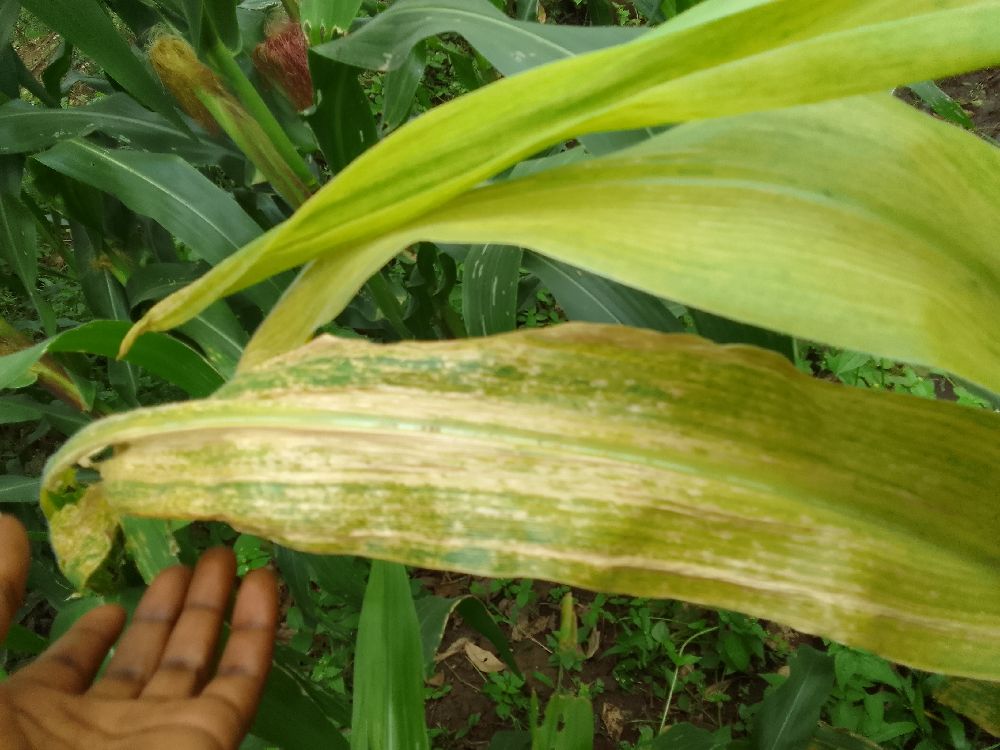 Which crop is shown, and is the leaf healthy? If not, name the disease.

maize, maize lethal necrosis
